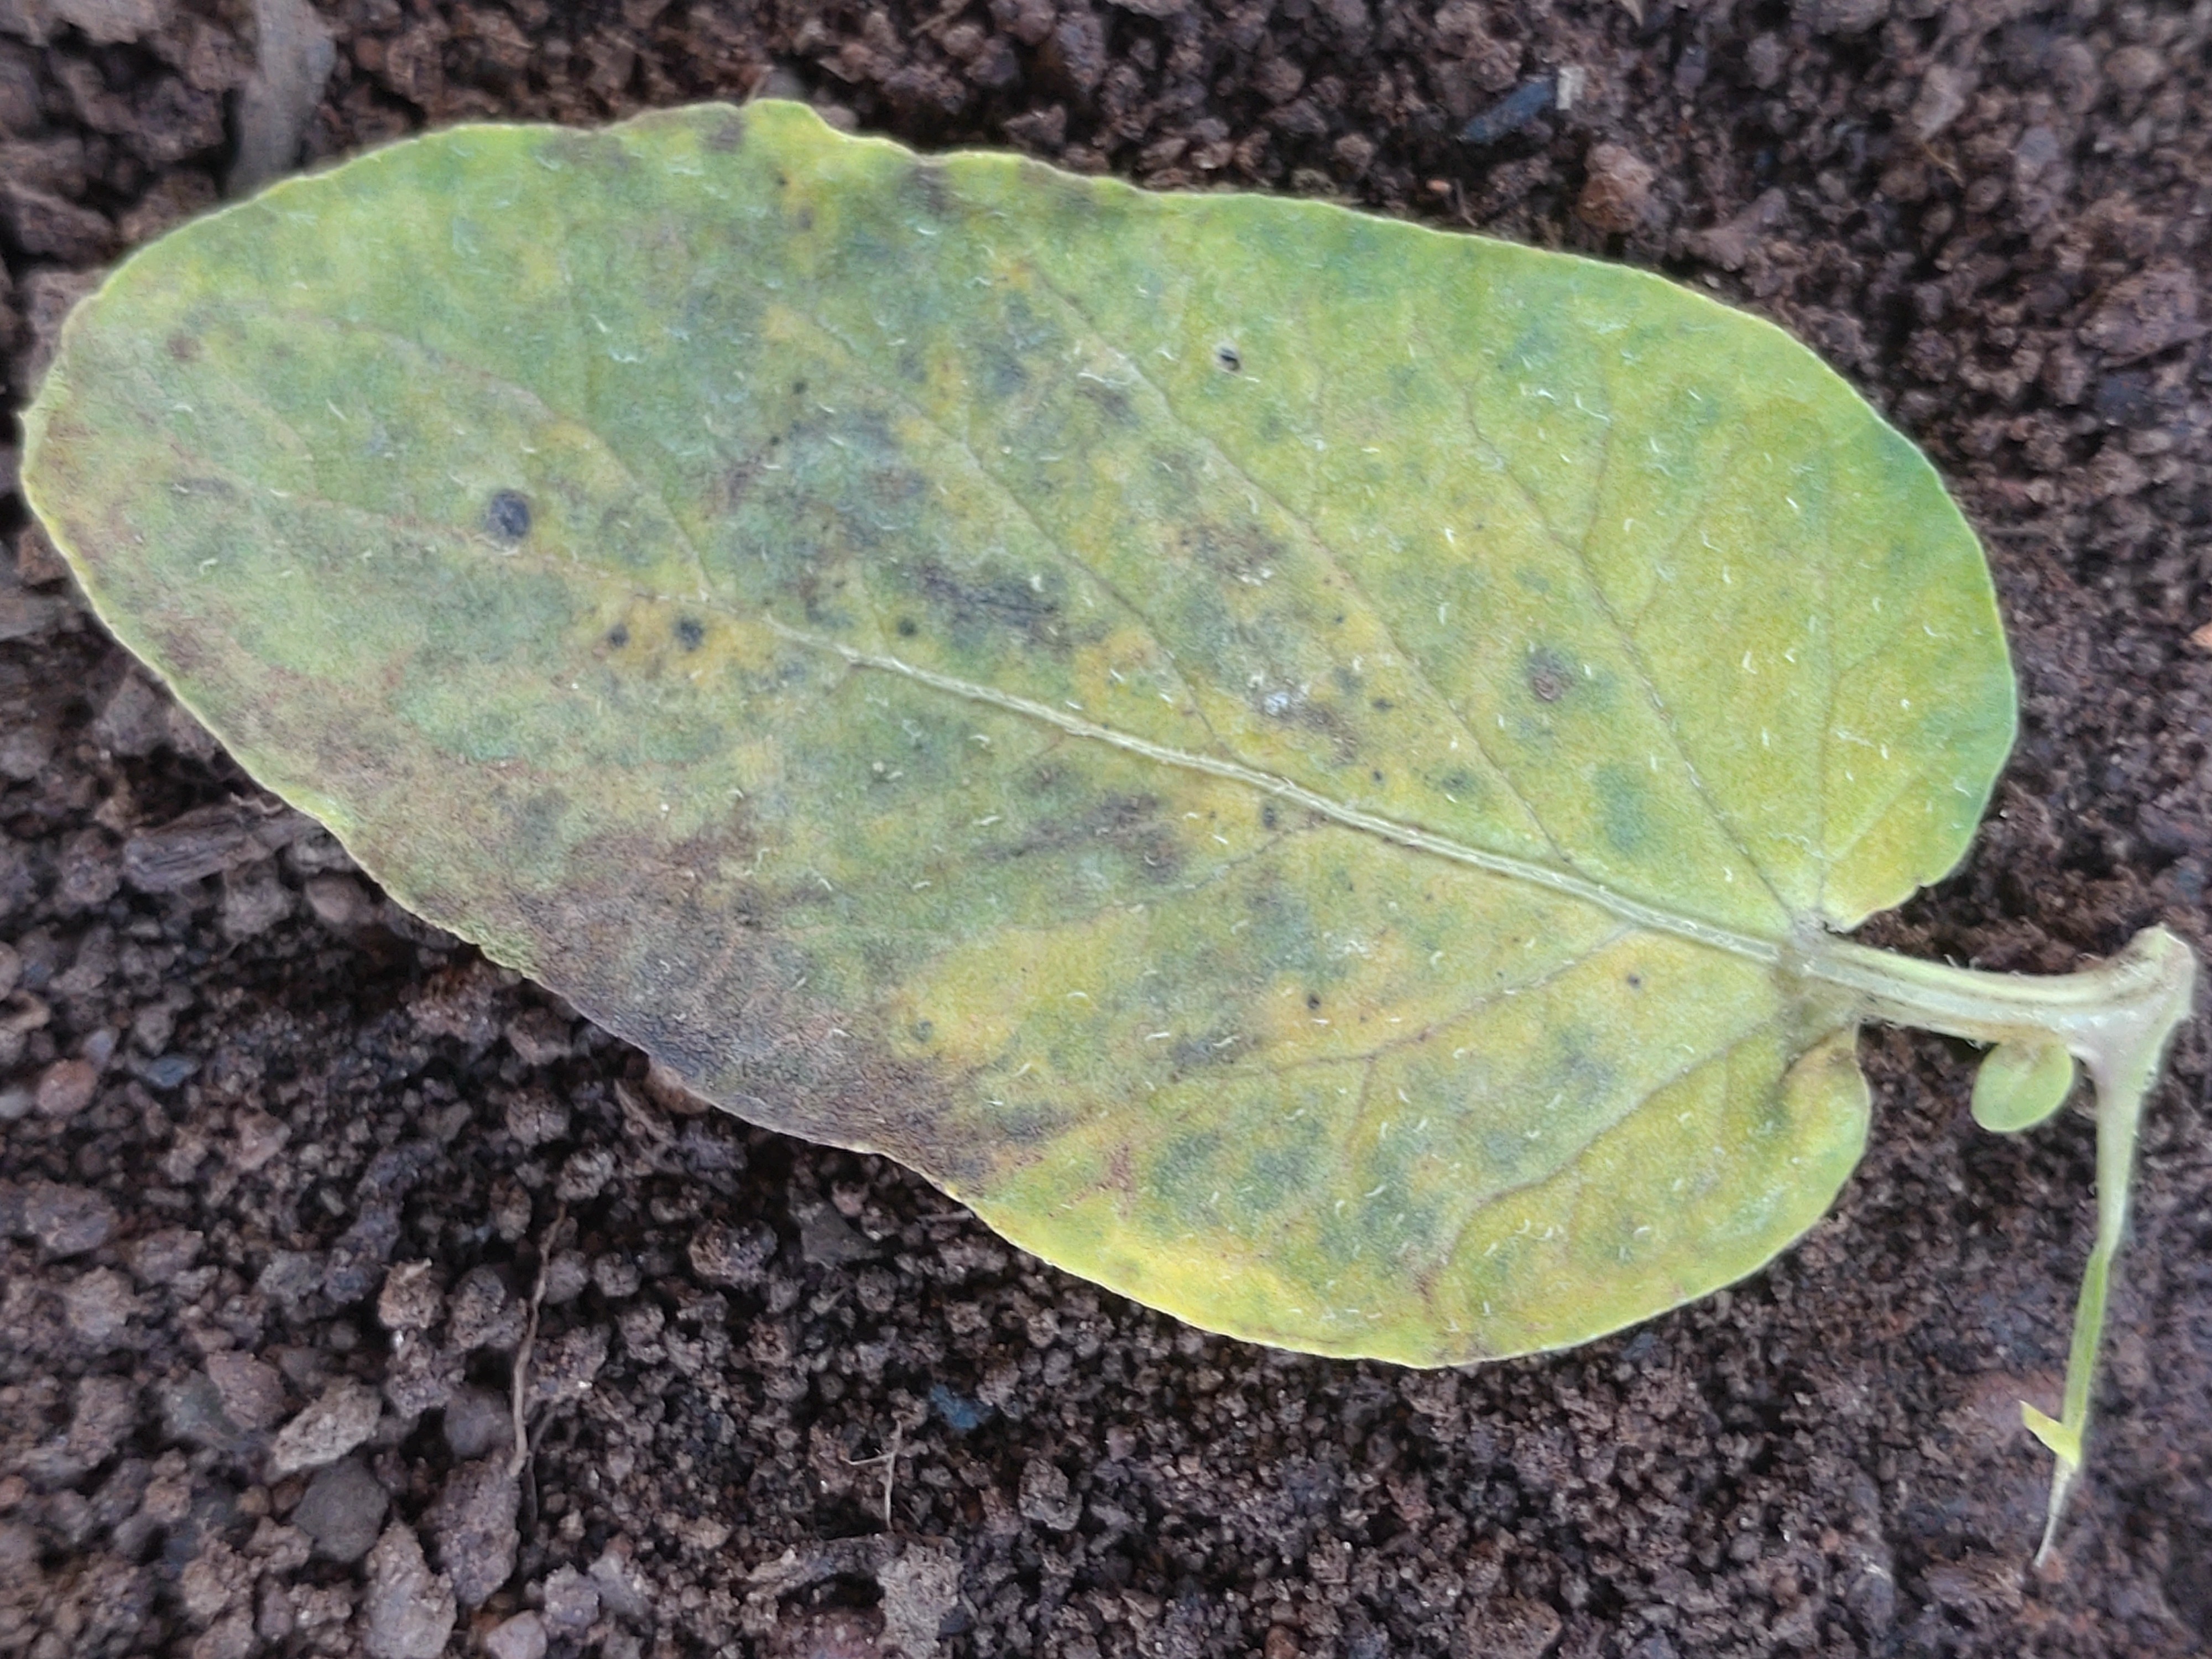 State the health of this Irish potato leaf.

late blight
